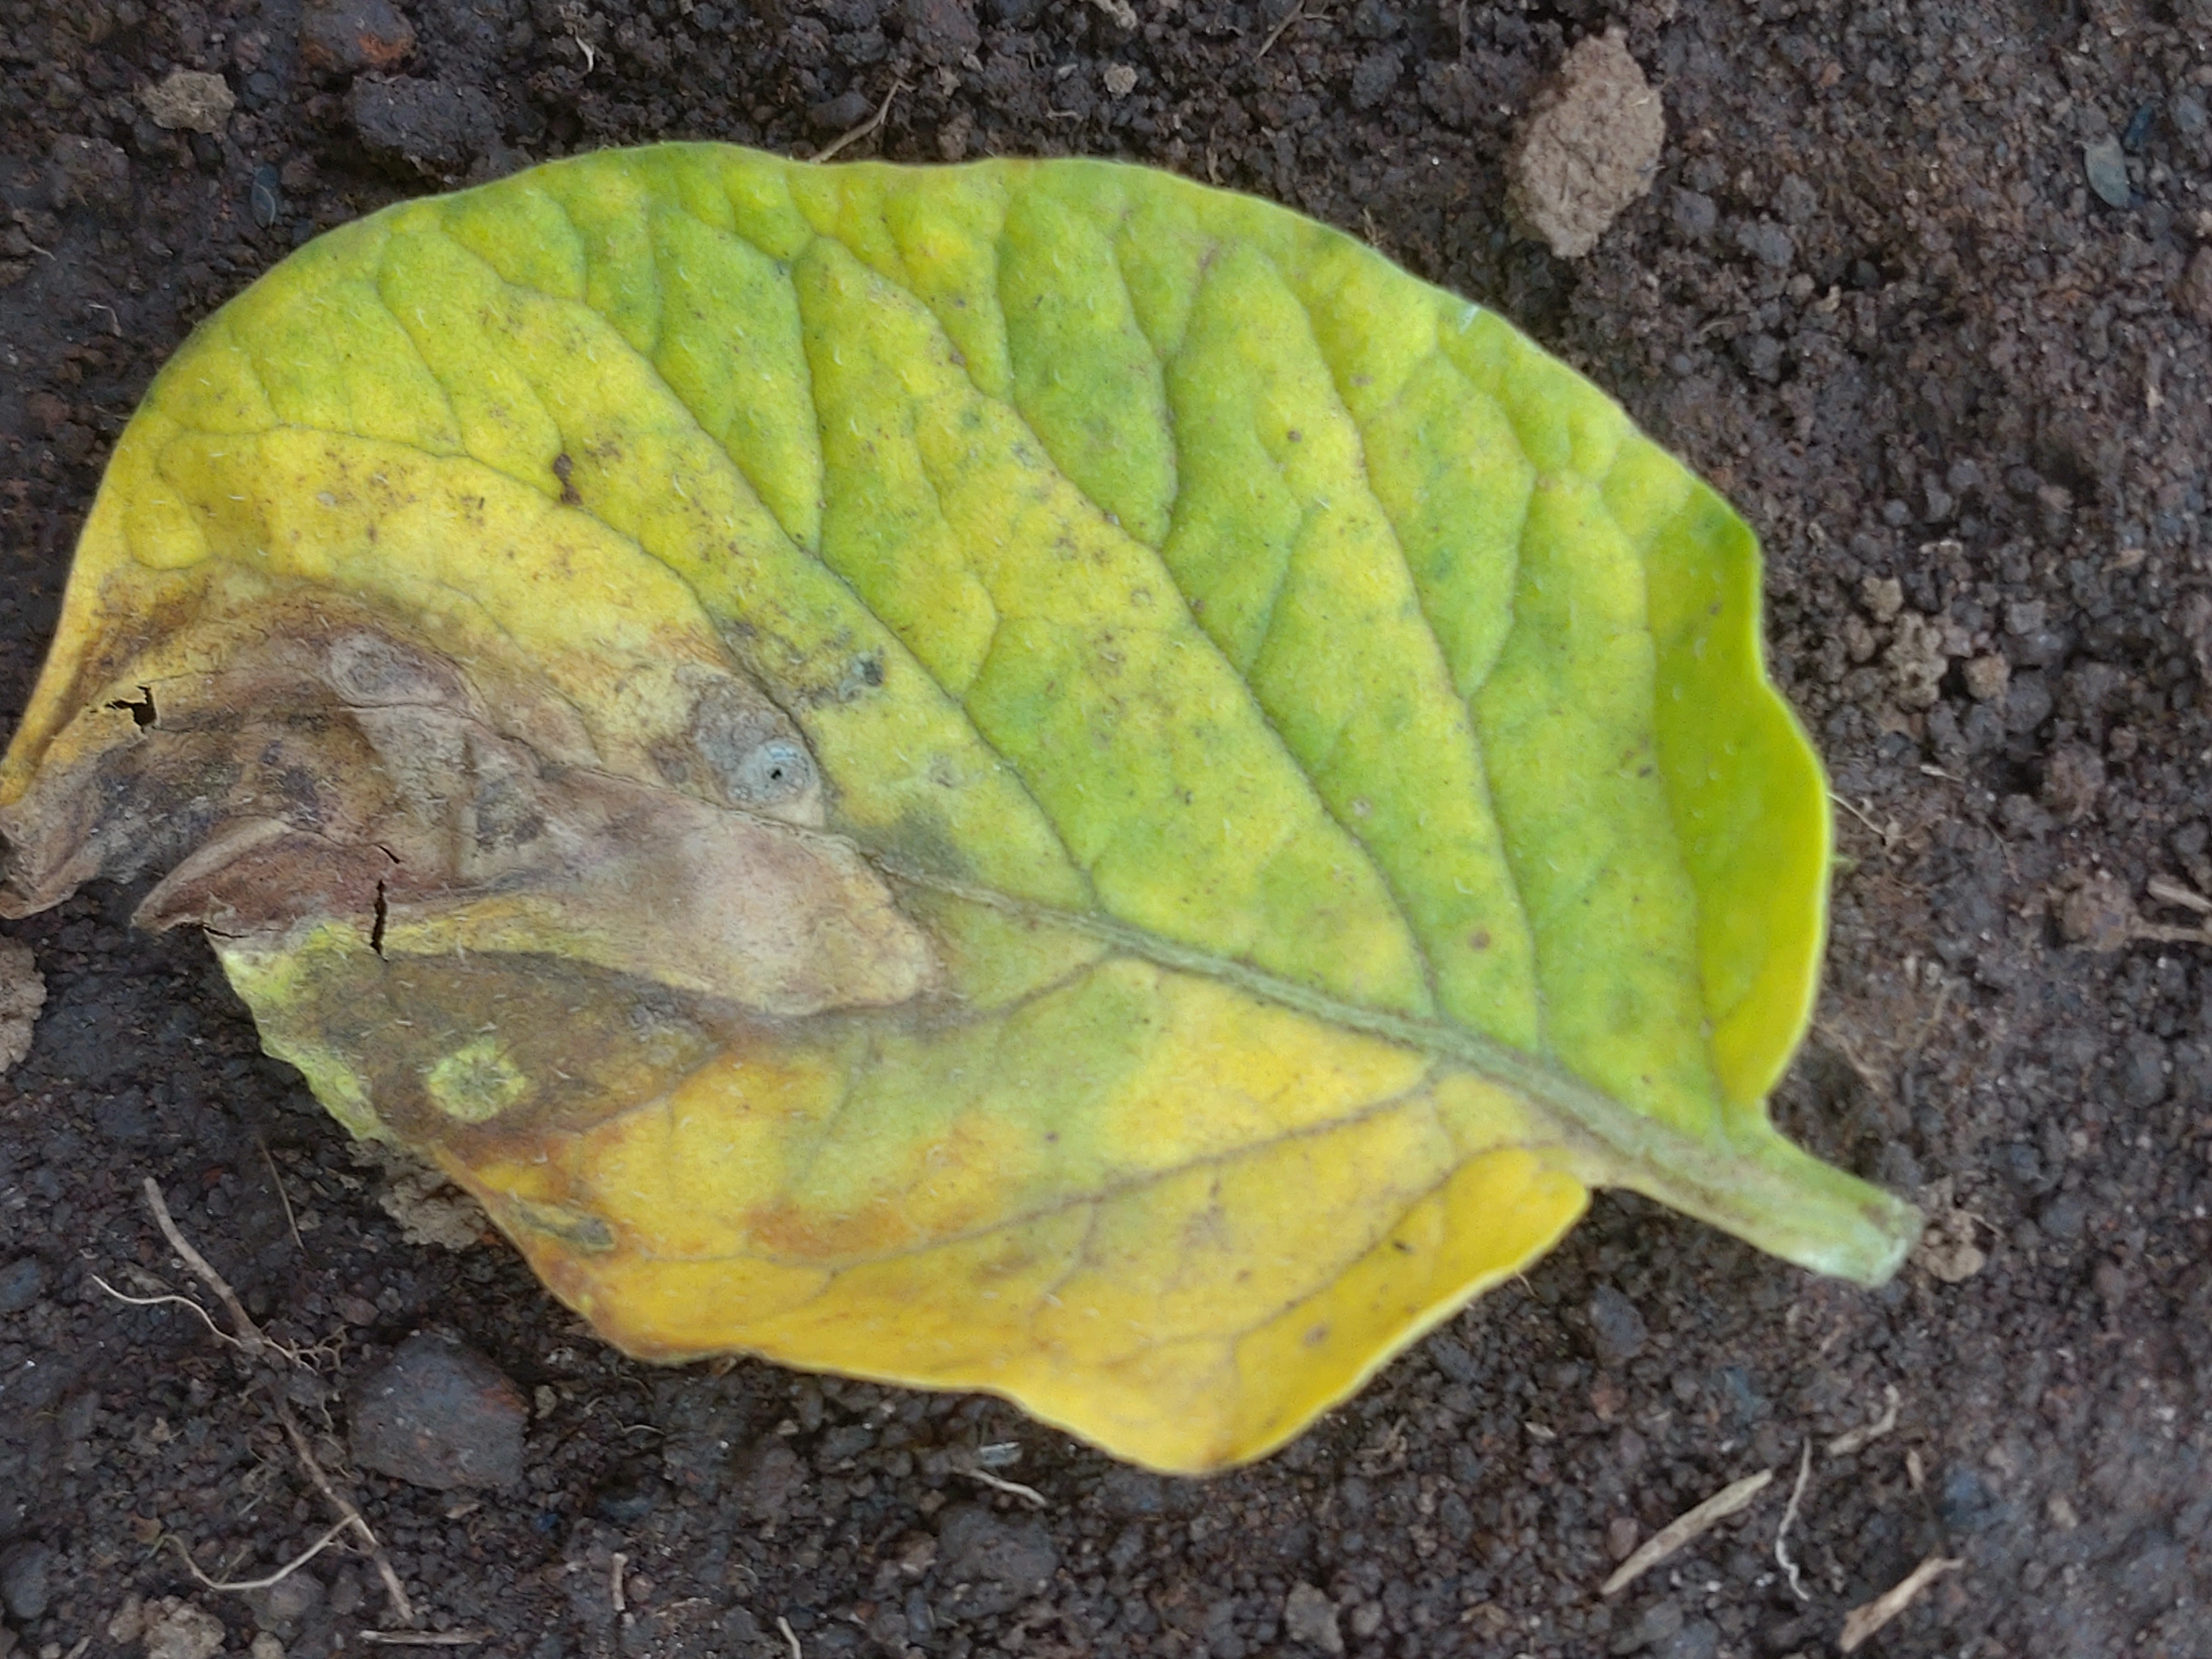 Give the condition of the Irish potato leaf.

late blight
